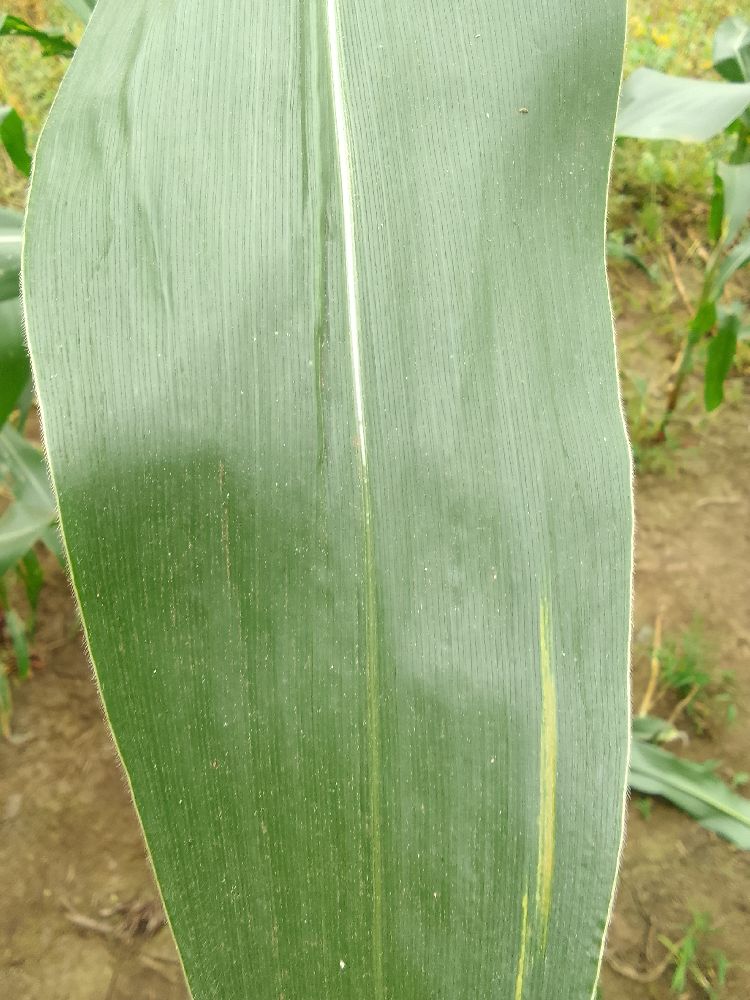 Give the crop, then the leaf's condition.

maize, healthy
